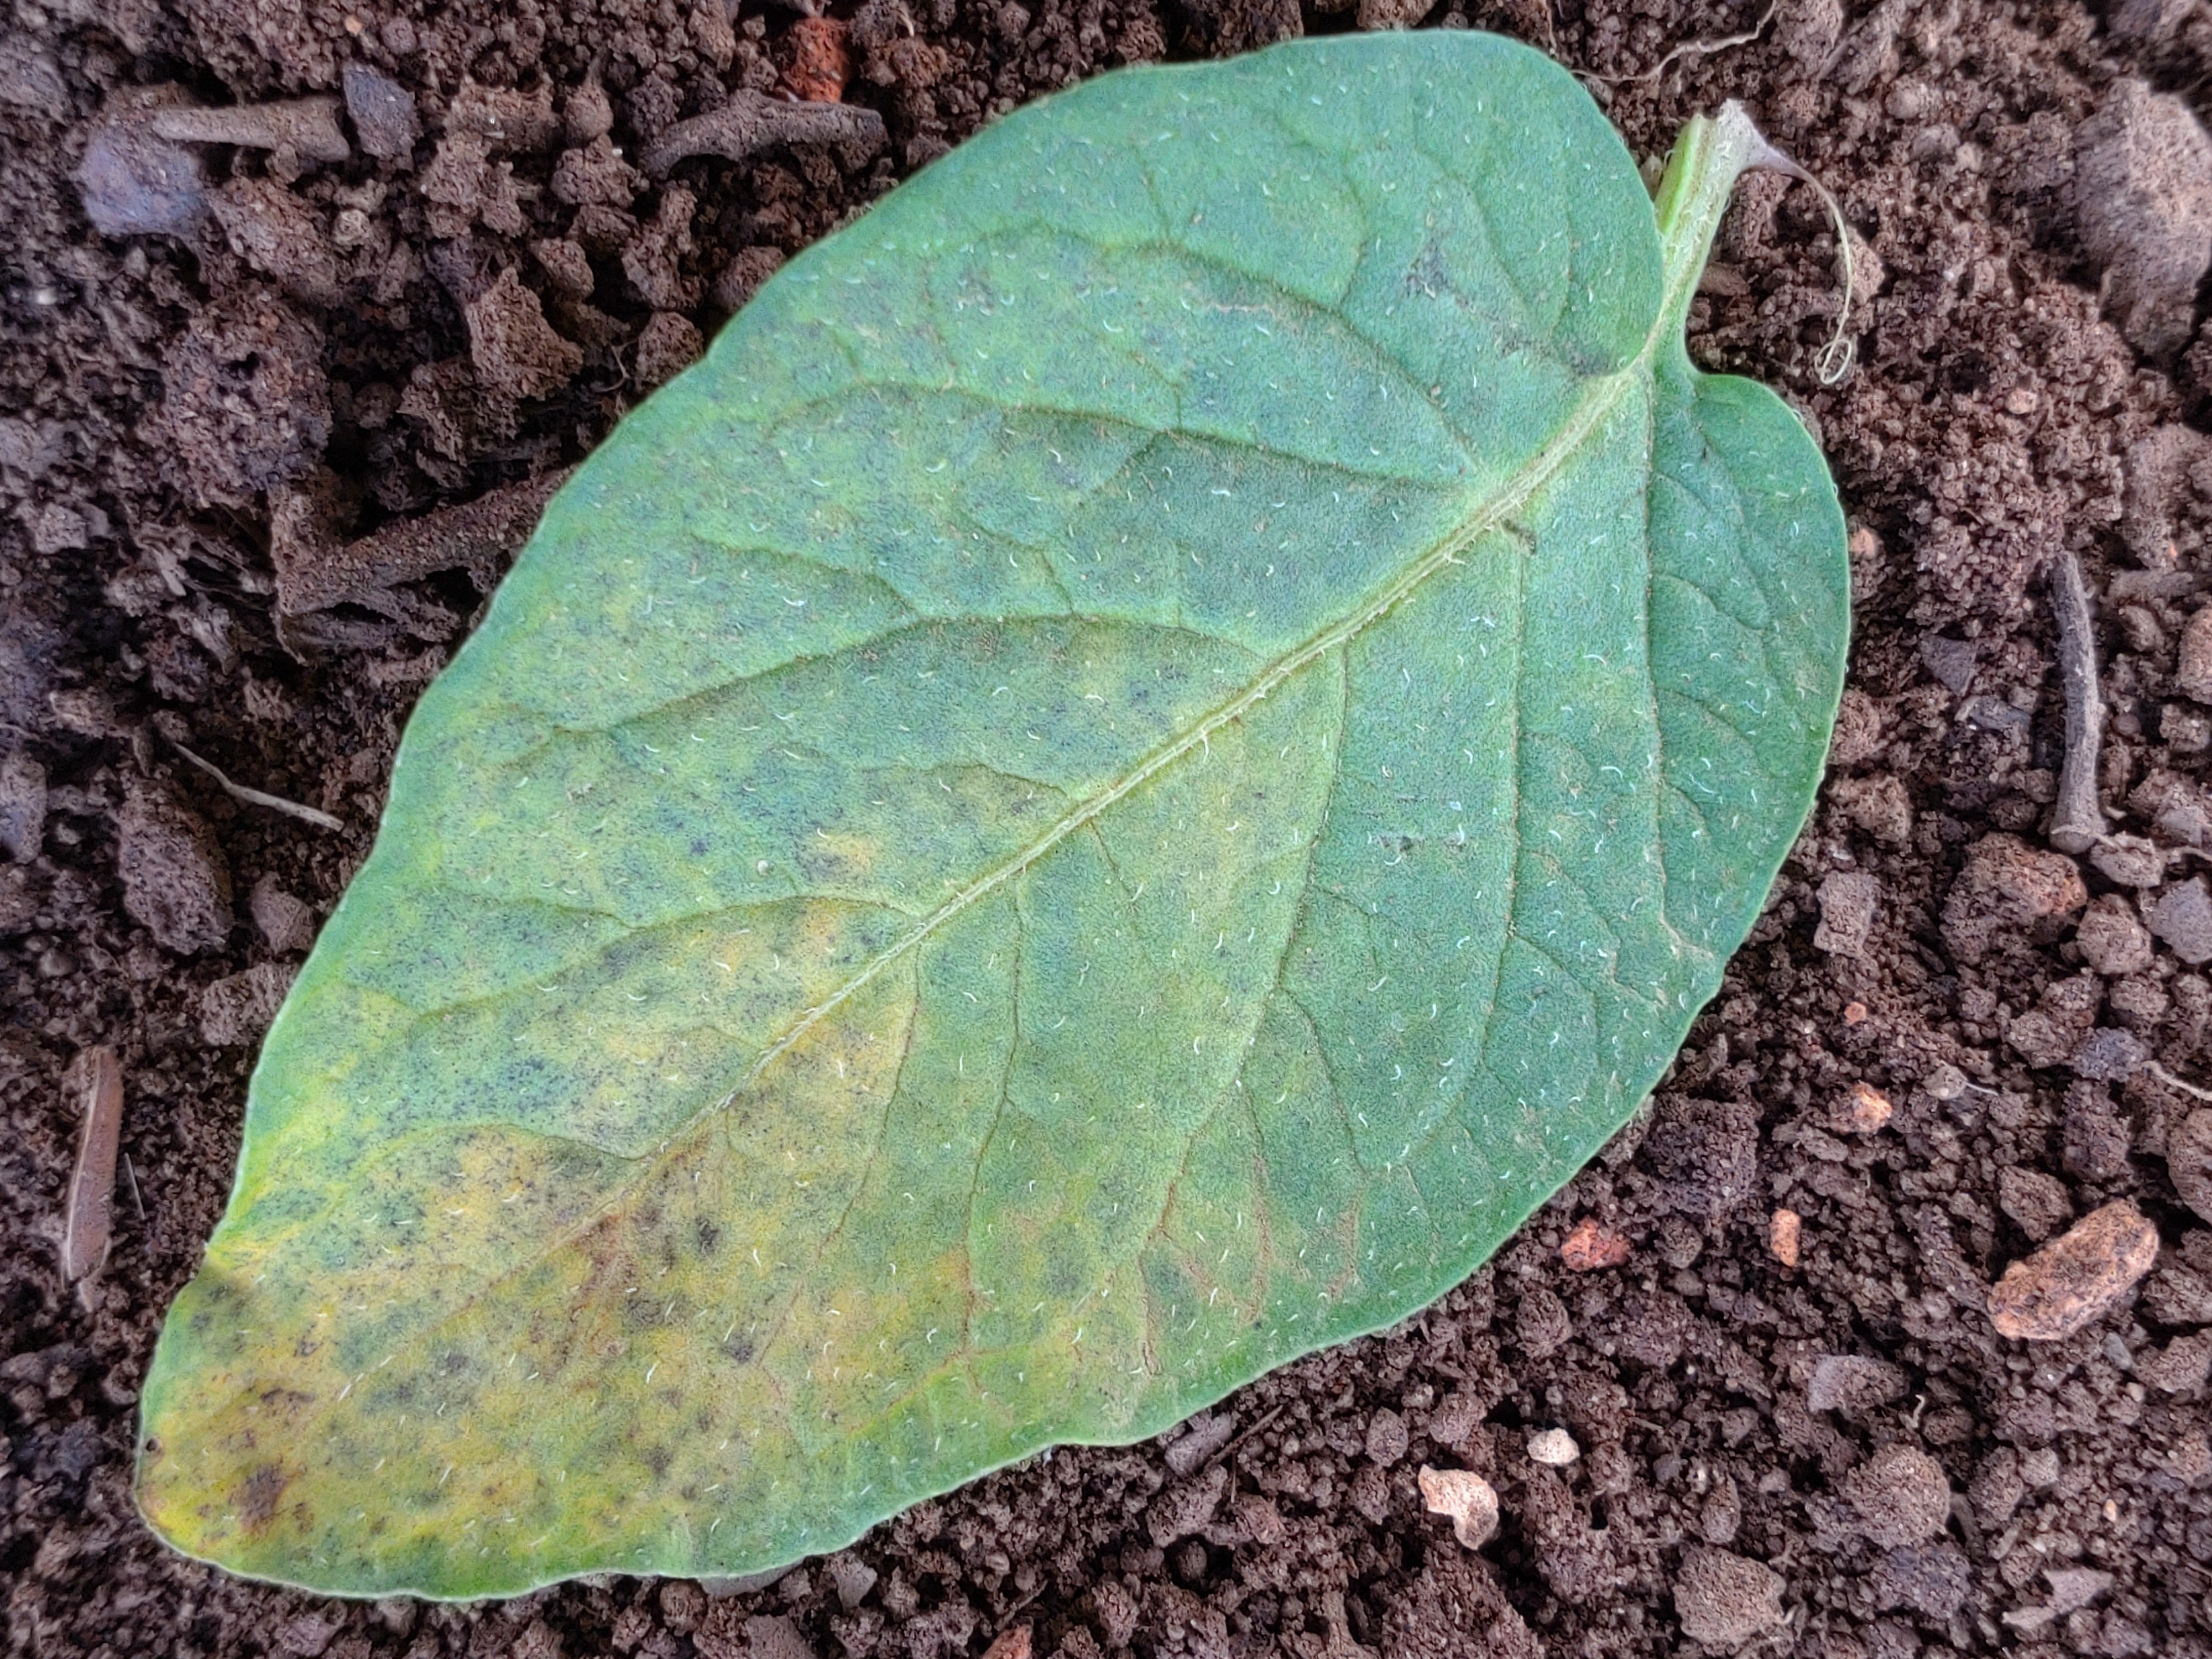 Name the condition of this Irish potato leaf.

late blight
